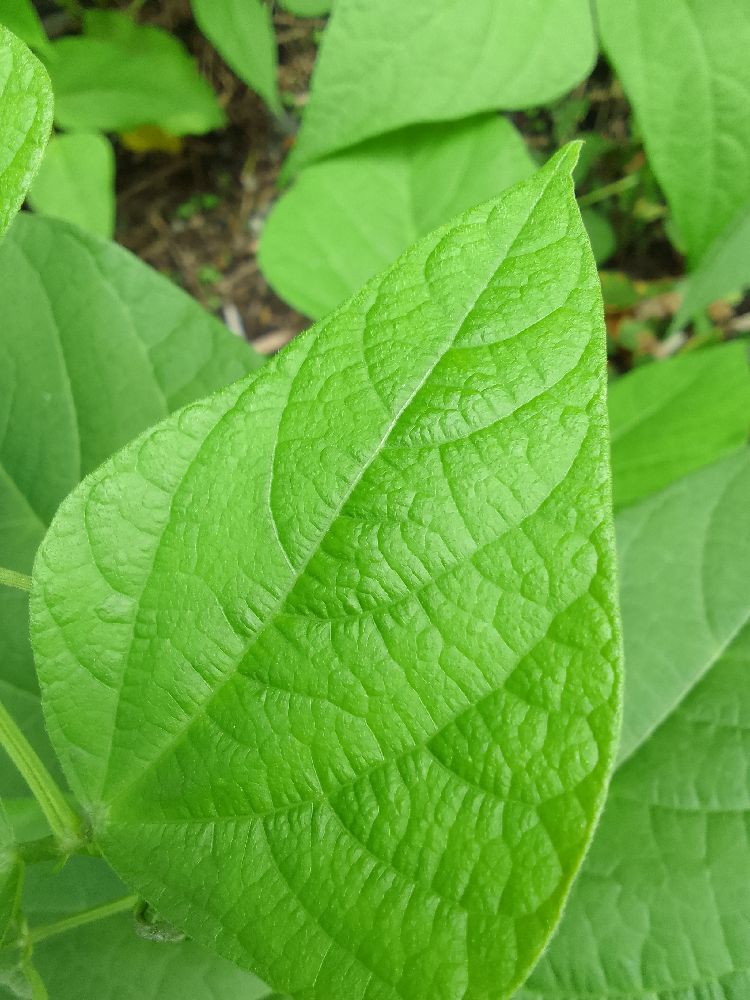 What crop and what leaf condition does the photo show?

common bean, healthy
